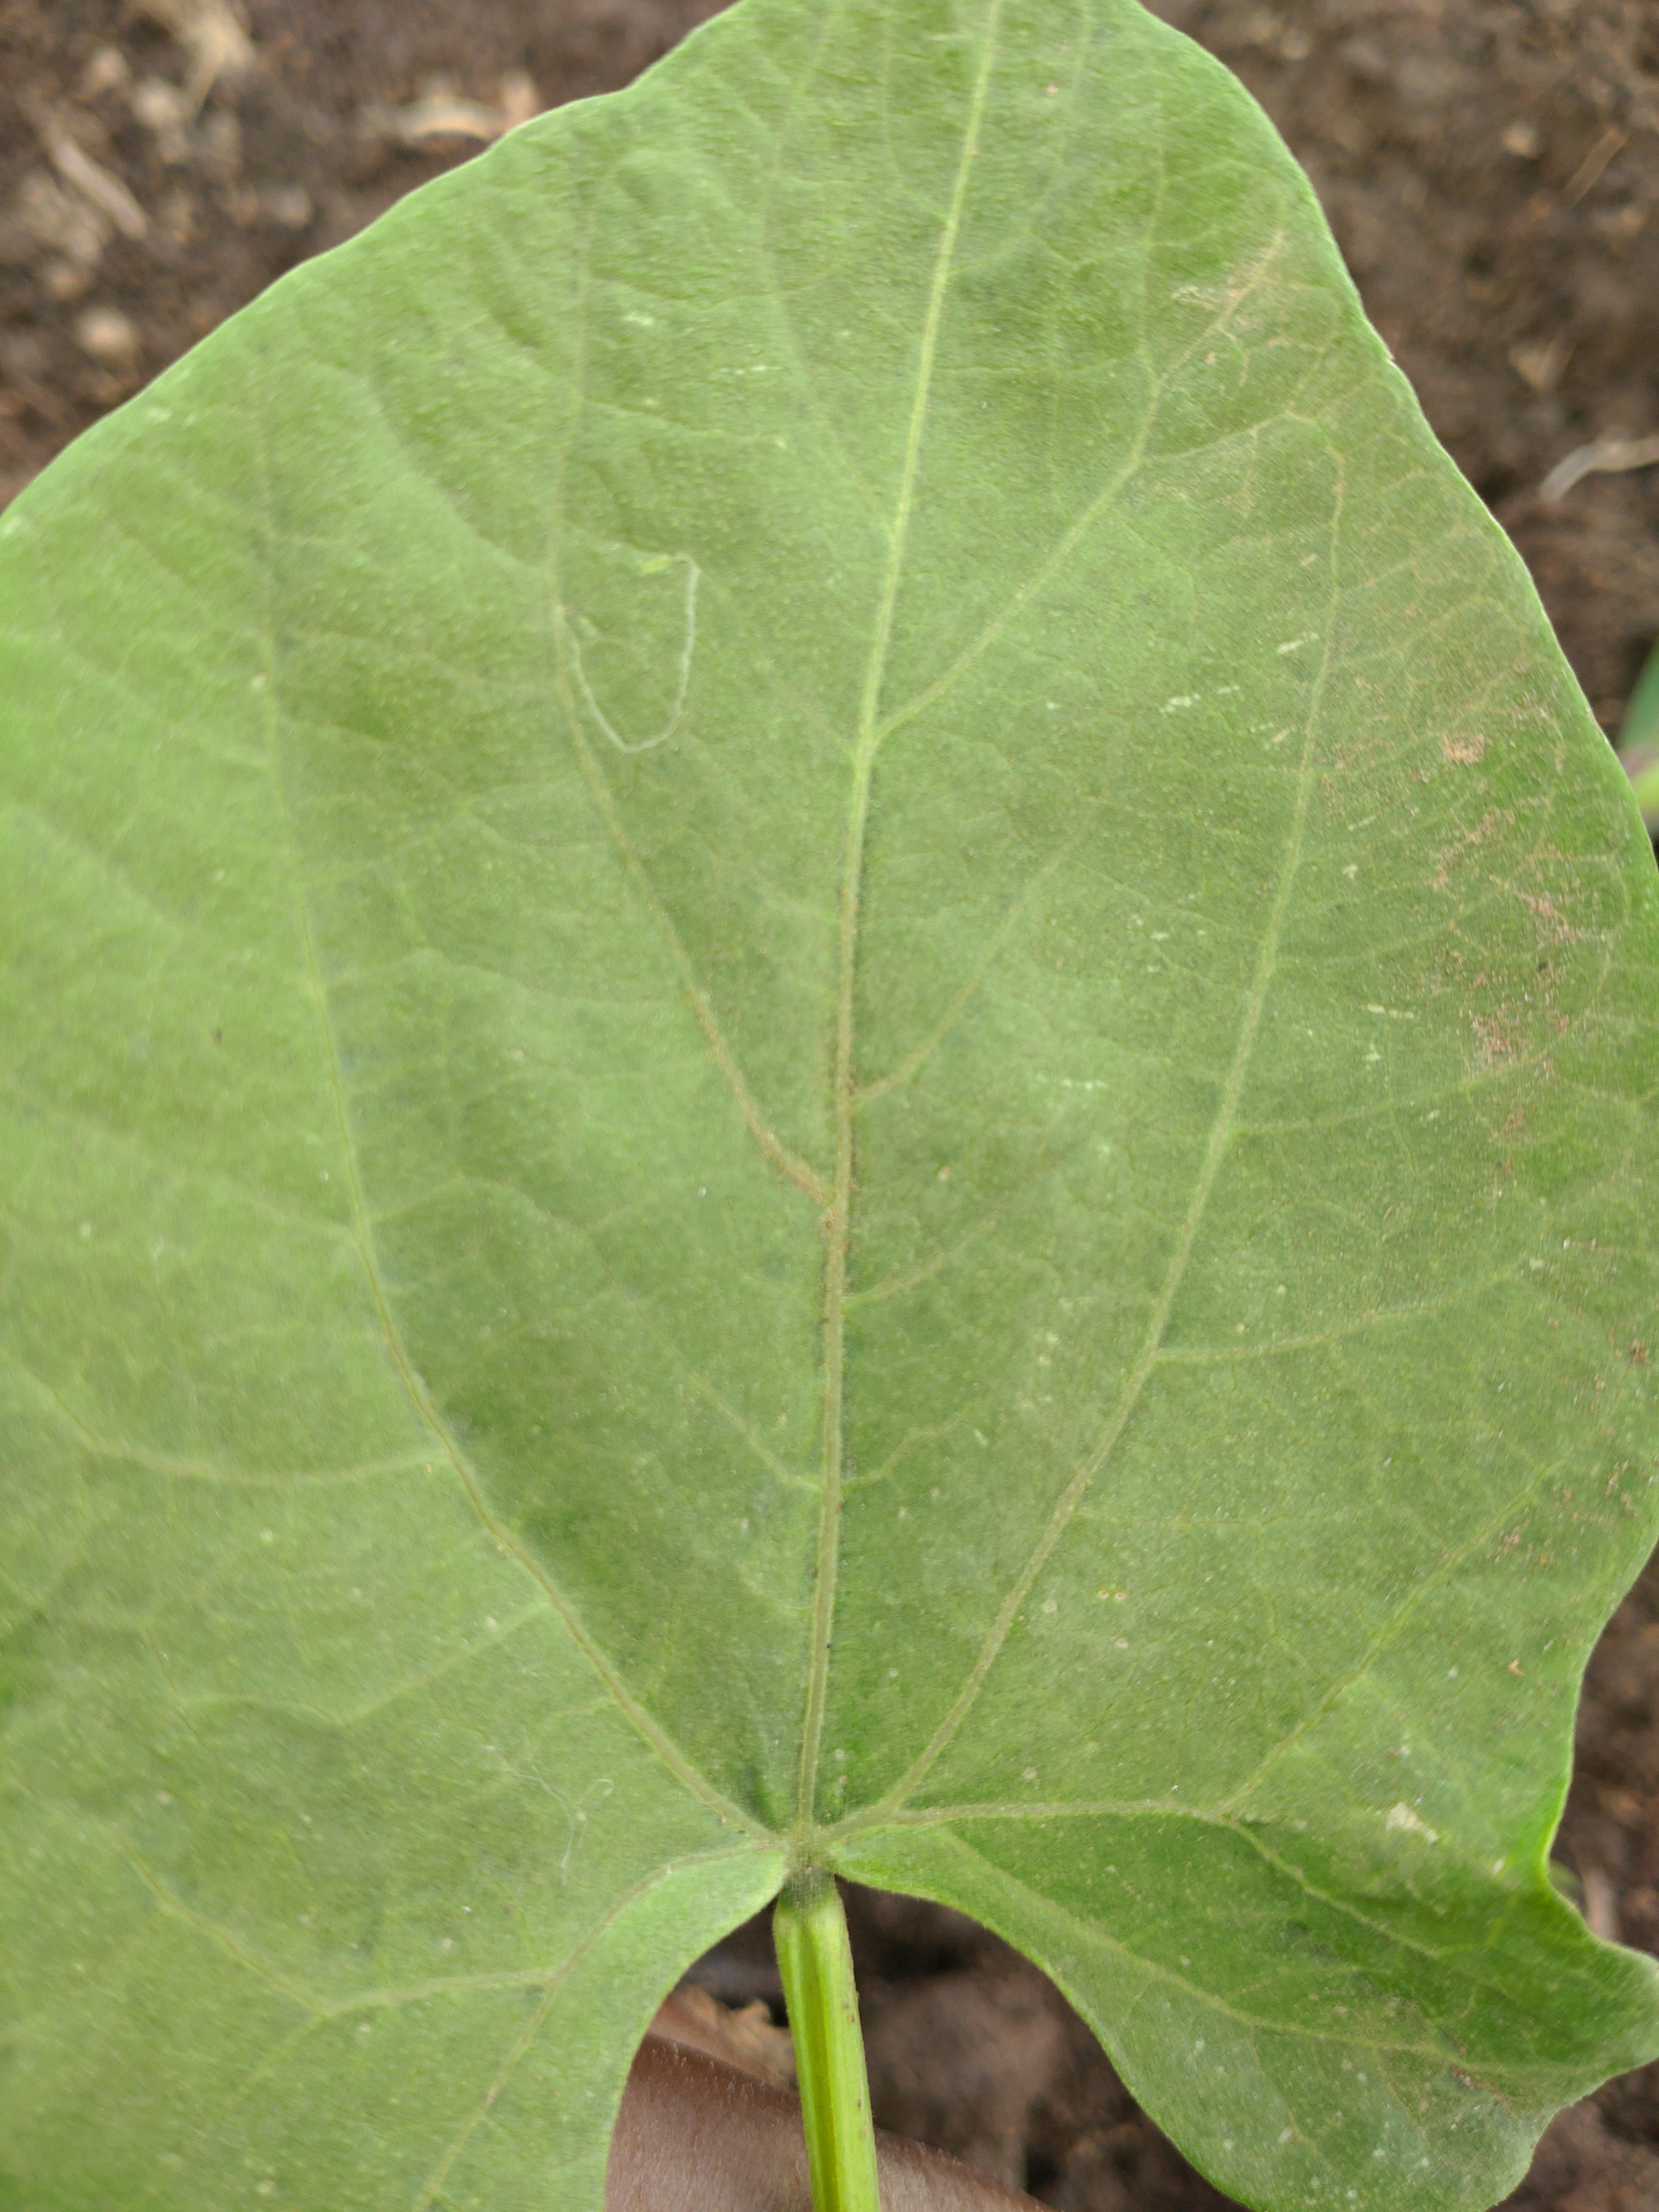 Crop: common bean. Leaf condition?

healthy
